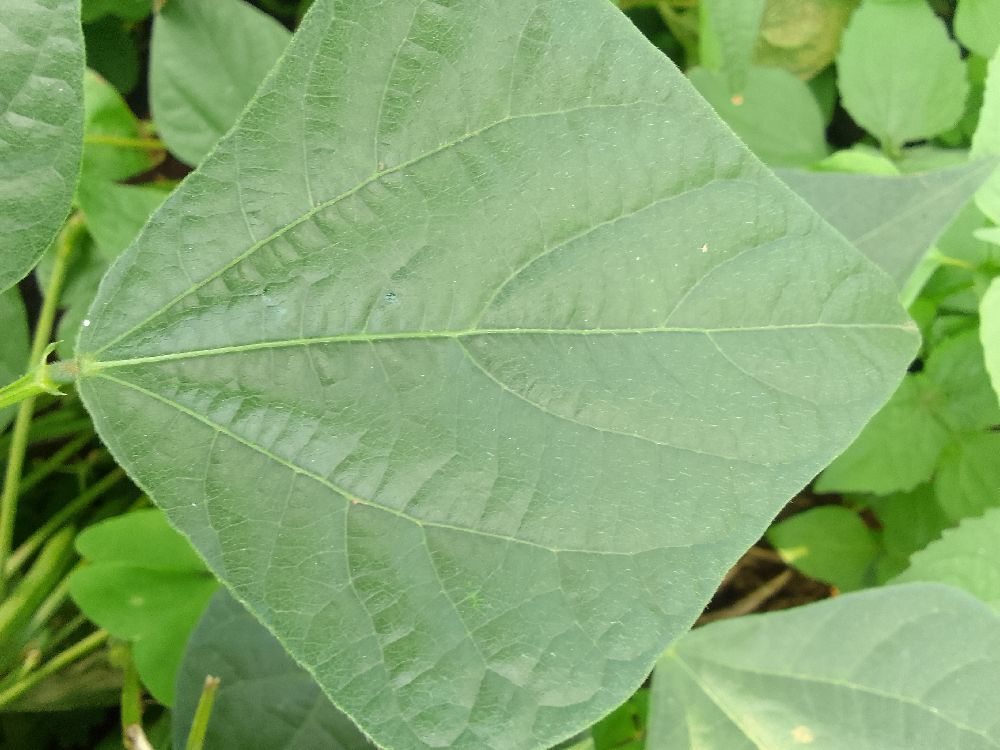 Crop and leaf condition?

common bean, healthy
